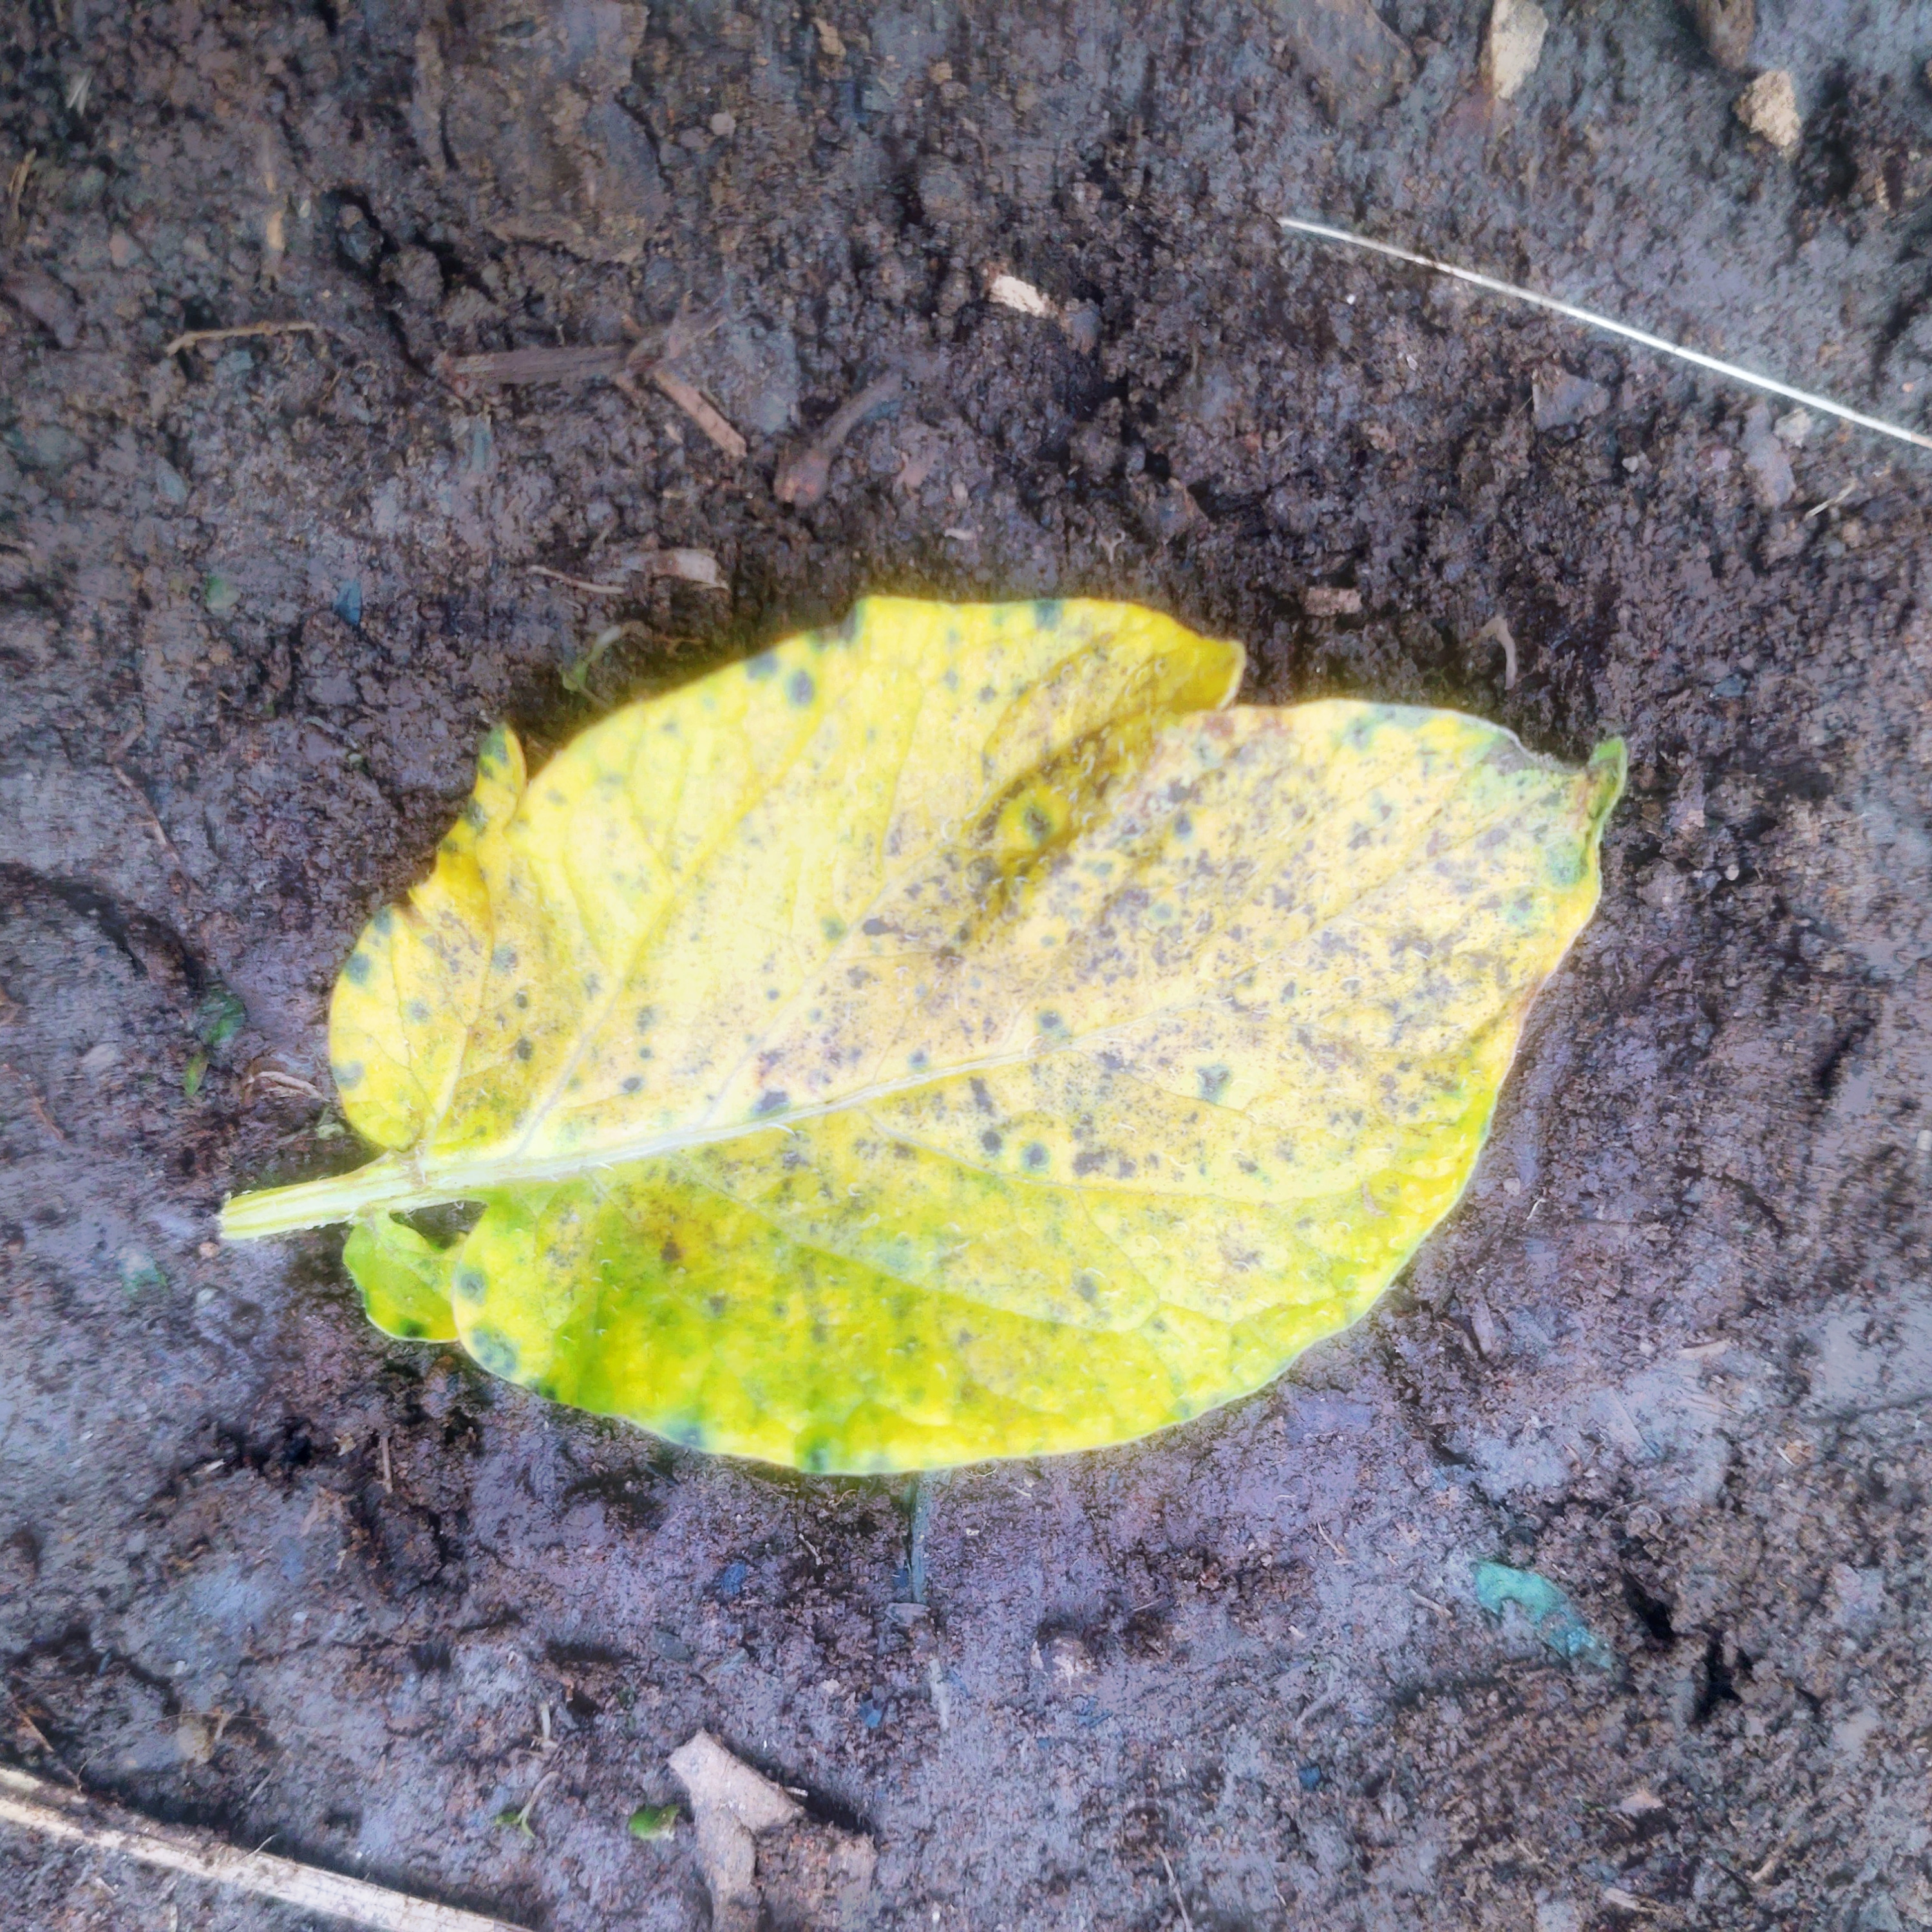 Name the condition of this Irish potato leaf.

late blight
